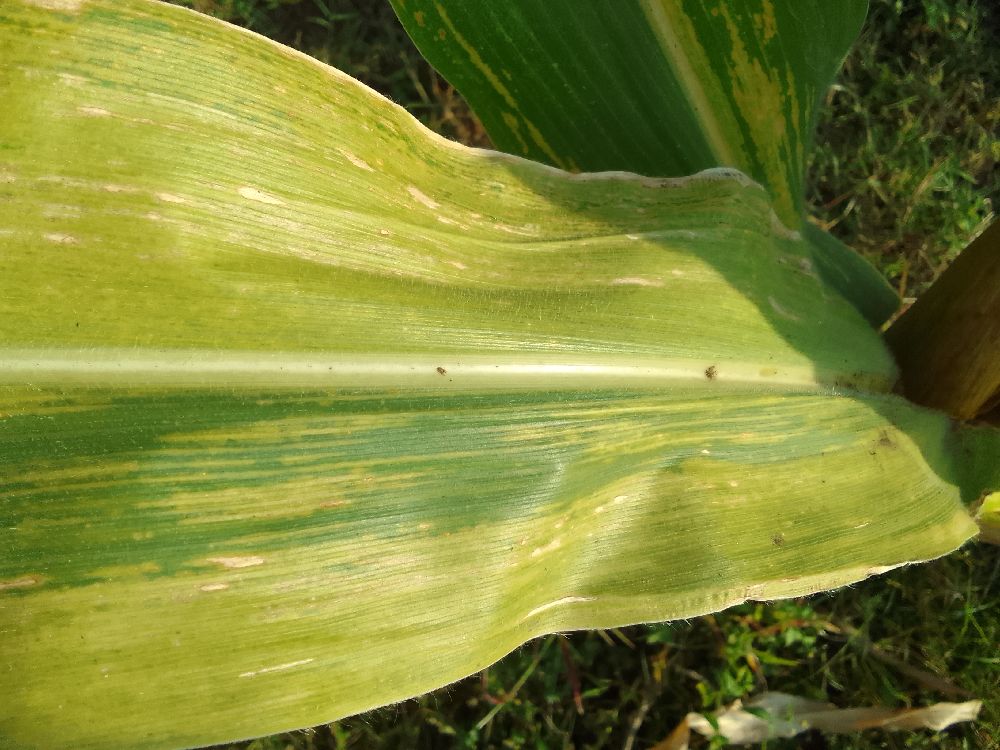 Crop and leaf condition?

maize, maize lethal necrosis
